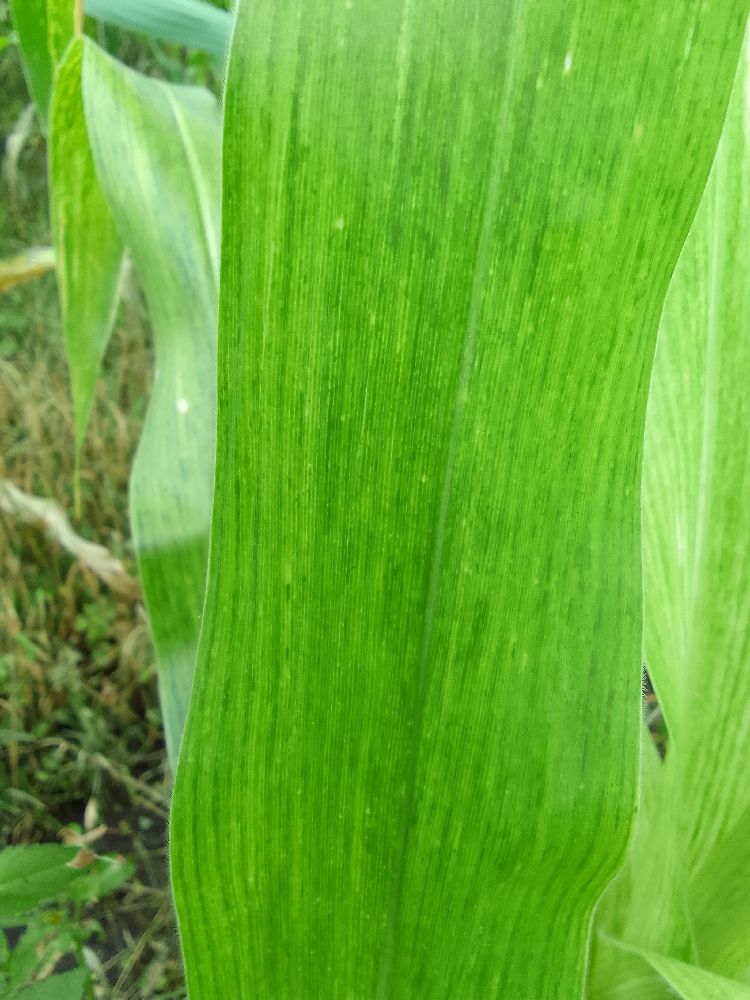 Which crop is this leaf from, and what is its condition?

maize, maize lethal necrosis
